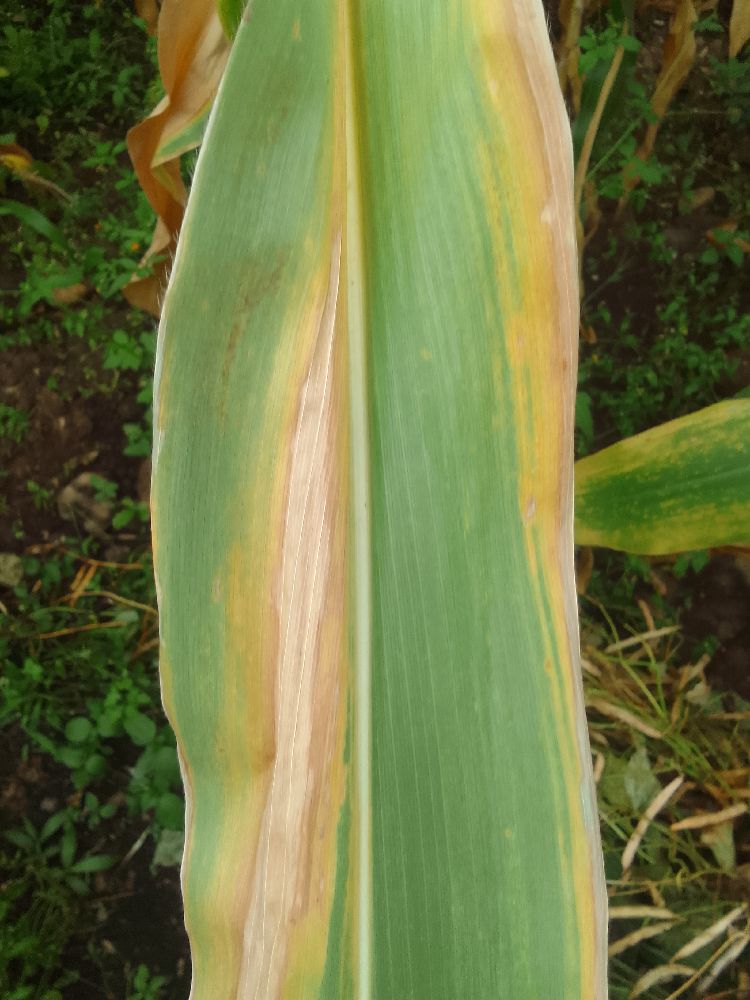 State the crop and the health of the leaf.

maize, maize lethal necrosis
